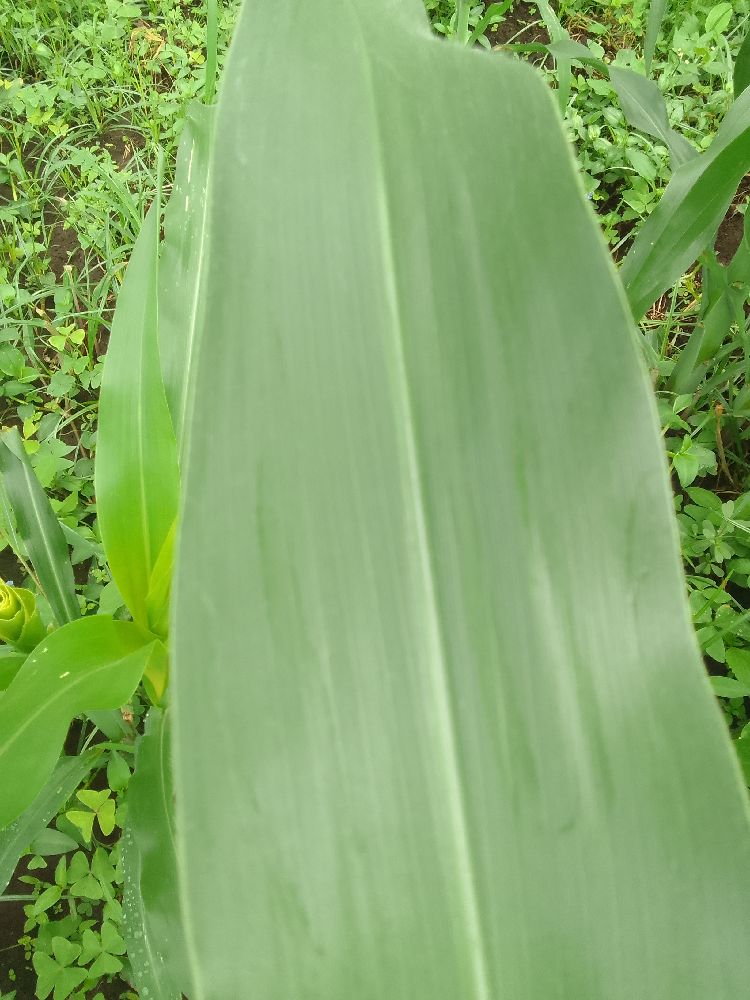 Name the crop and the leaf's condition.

maize, healthy
